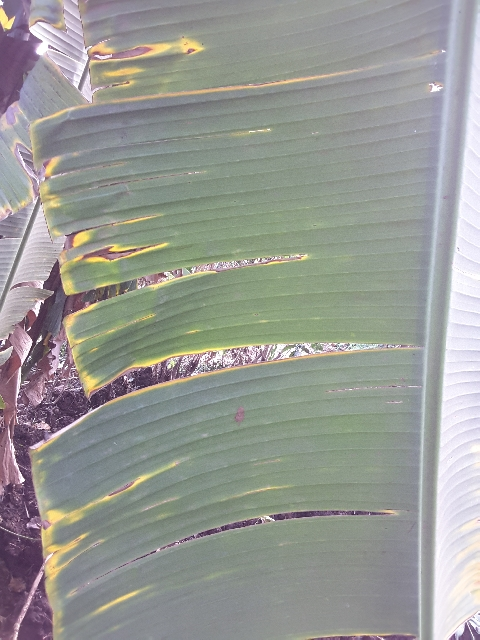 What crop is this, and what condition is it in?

banana, fusarium wilt race 1
